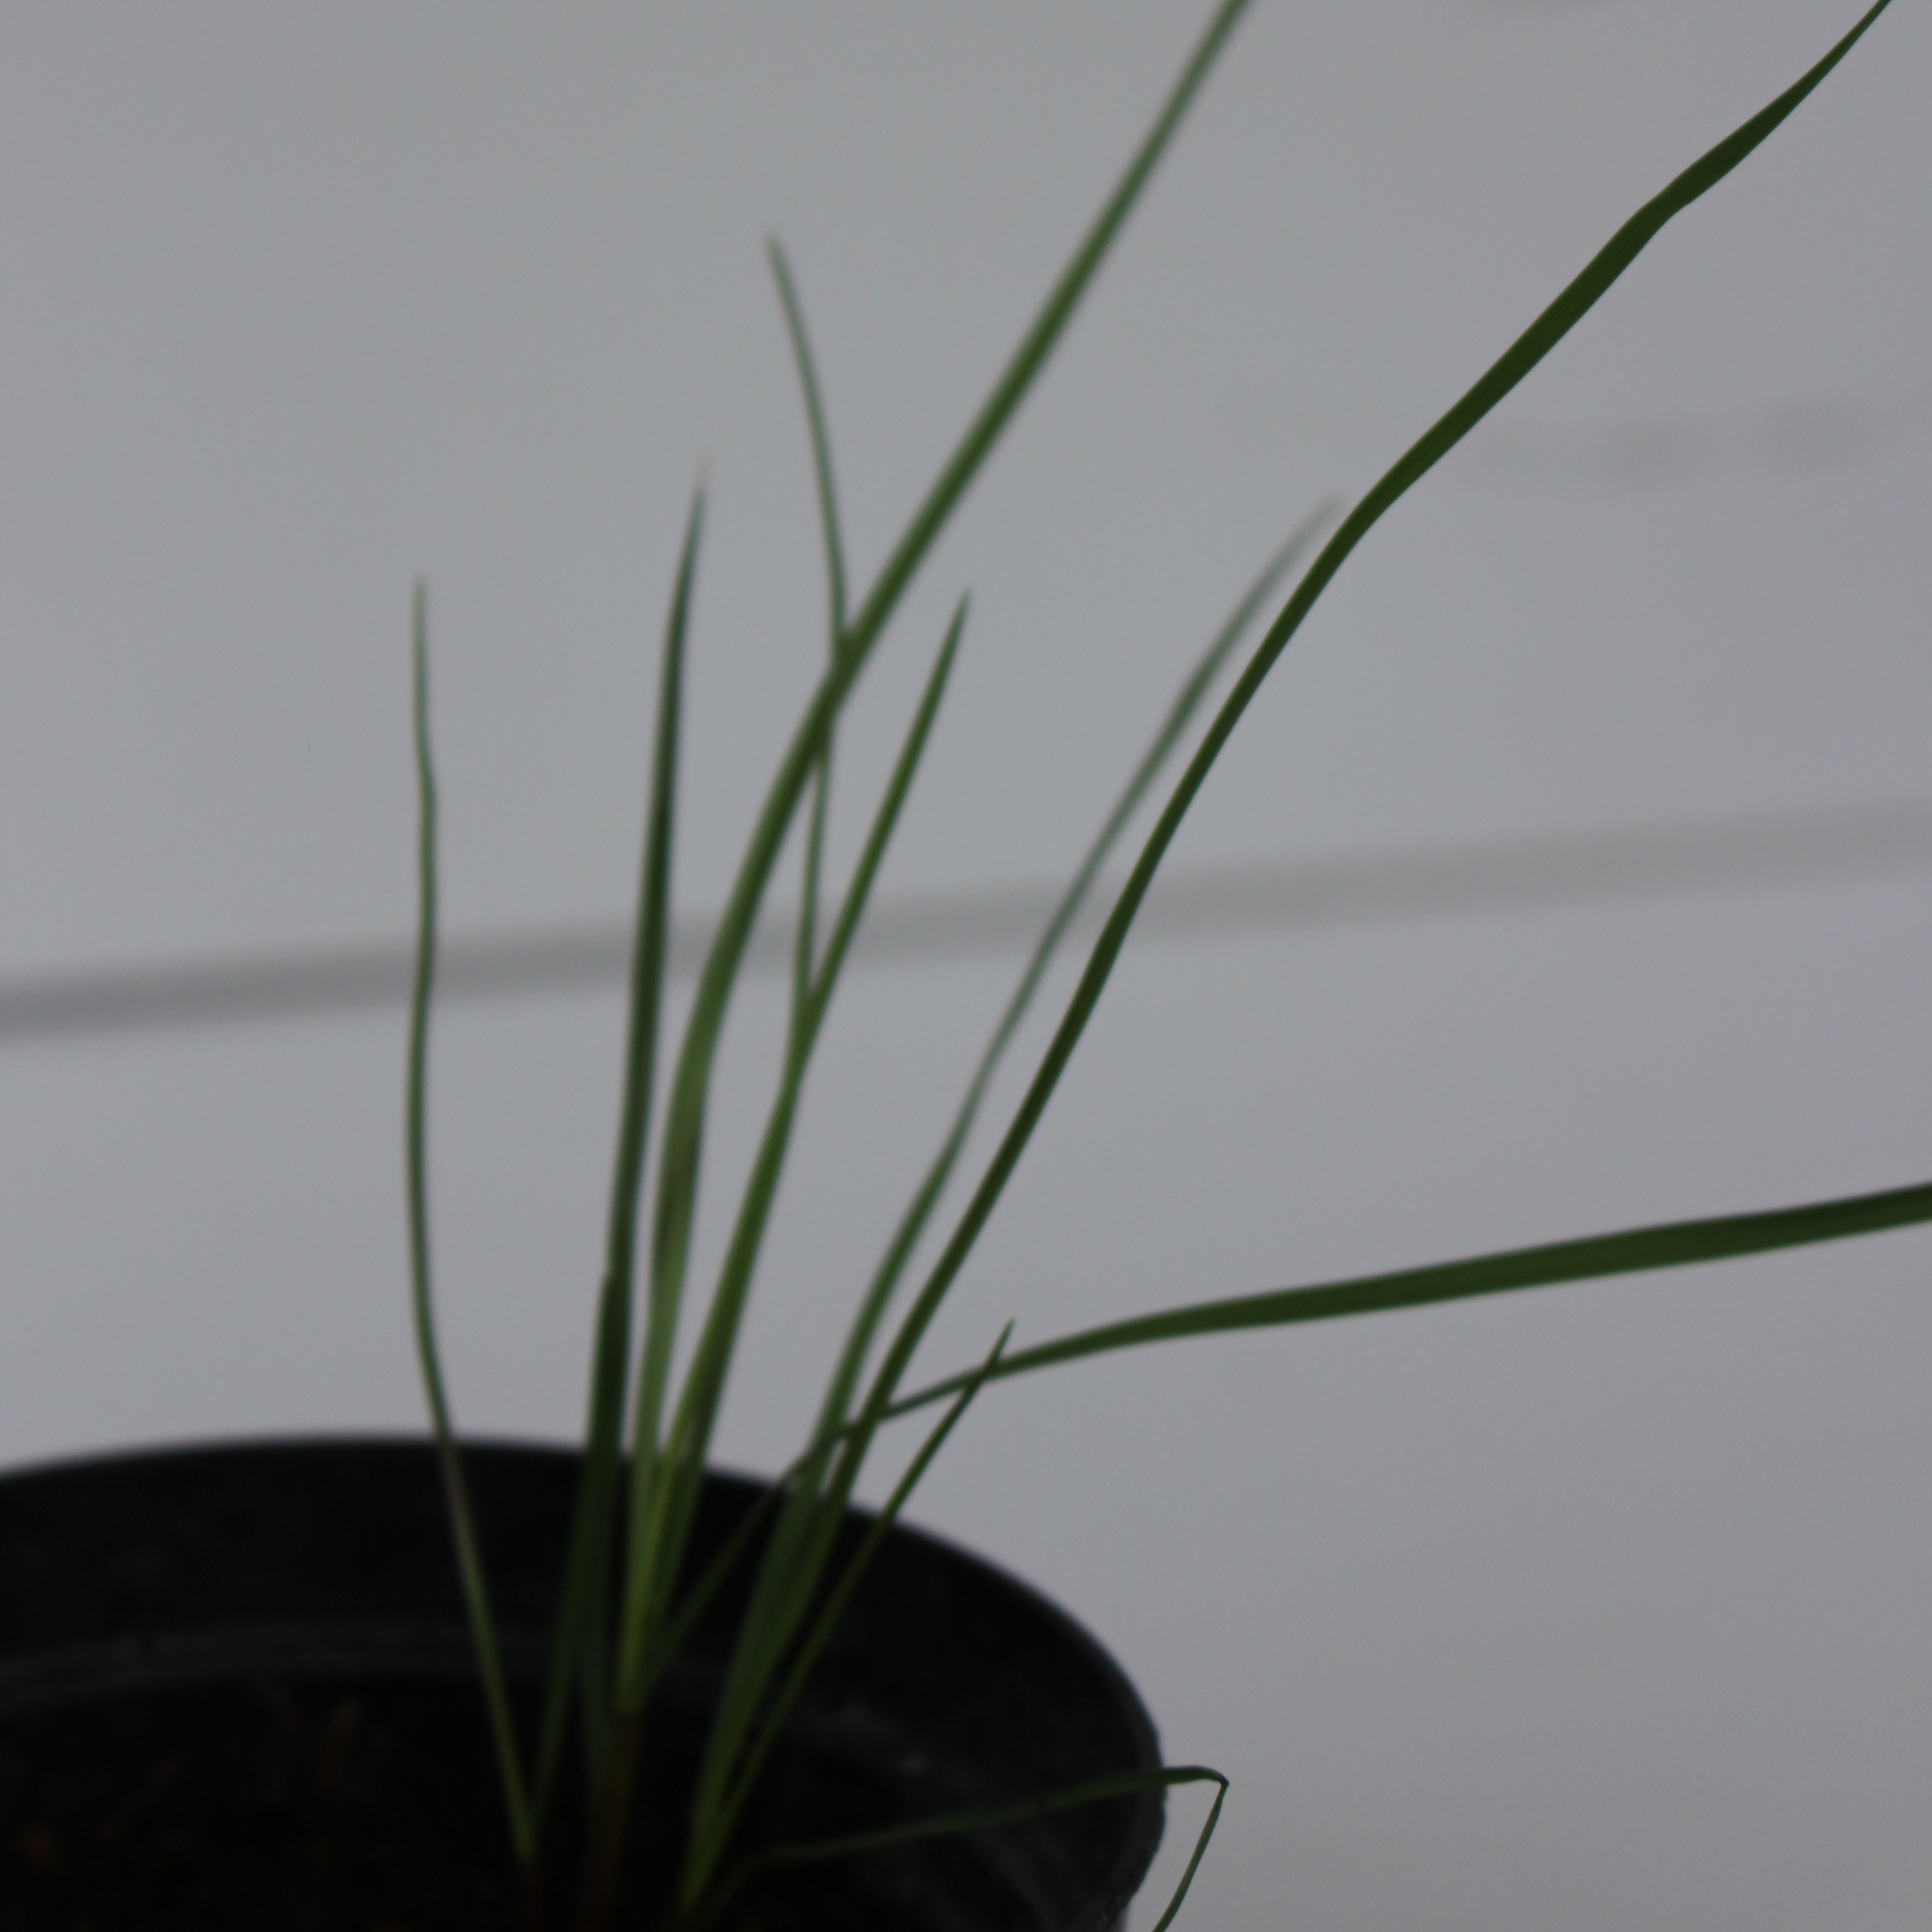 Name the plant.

Lolium multiflorum
